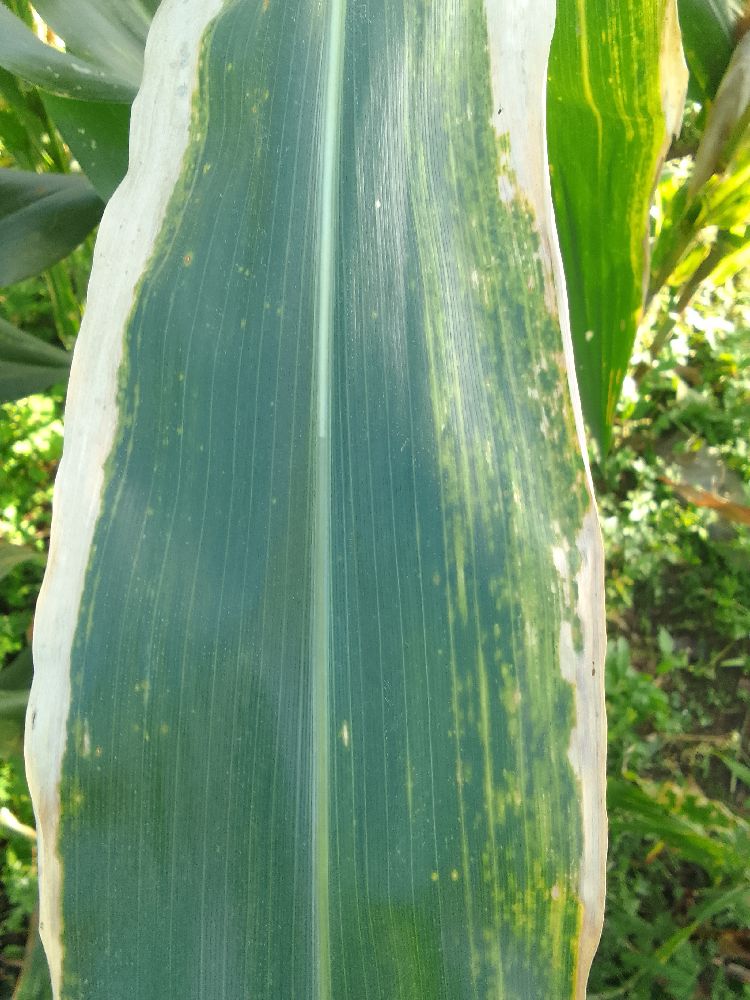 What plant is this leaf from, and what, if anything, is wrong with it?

maize, maize lethal necrosis
